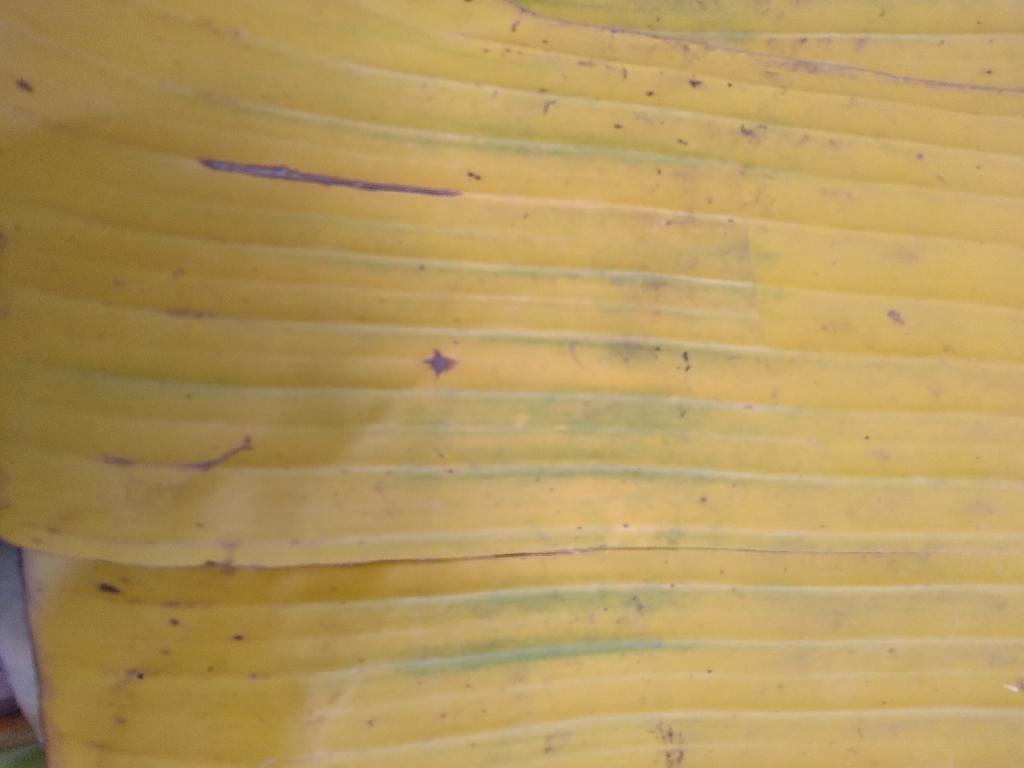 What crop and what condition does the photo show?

banana, fusarium wilt race 1
